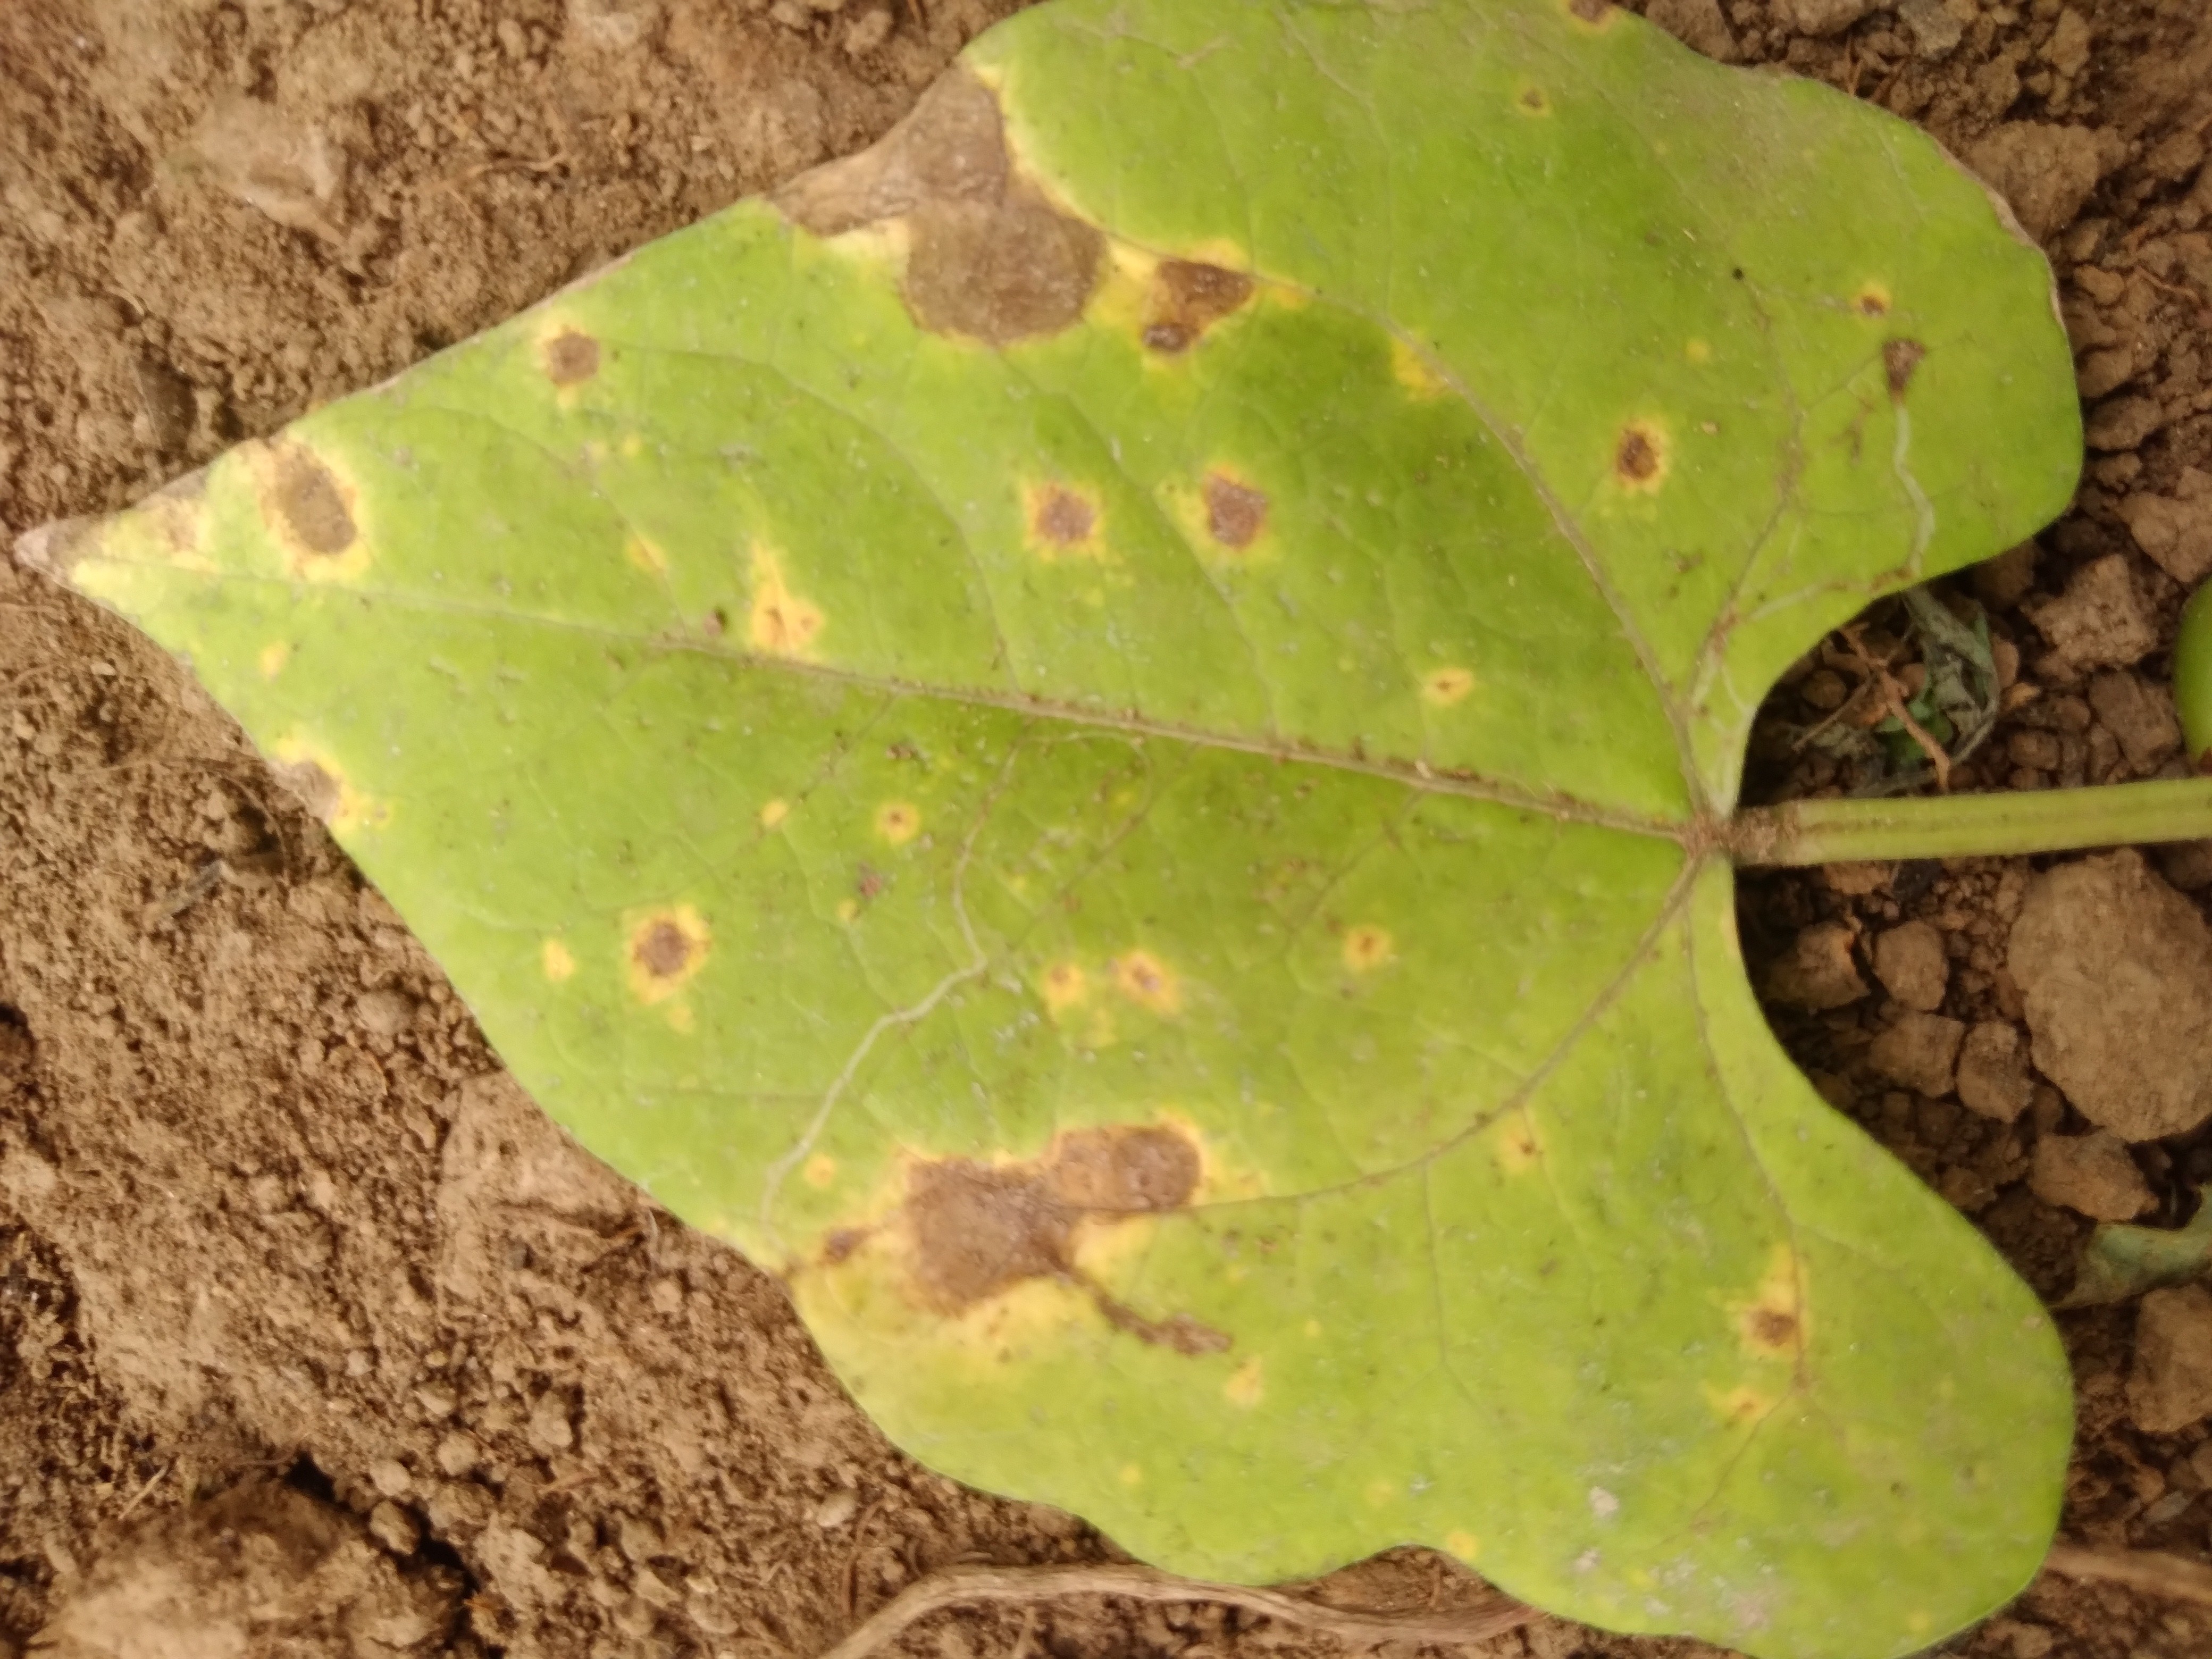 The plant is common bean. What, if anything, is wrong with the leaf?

rust
